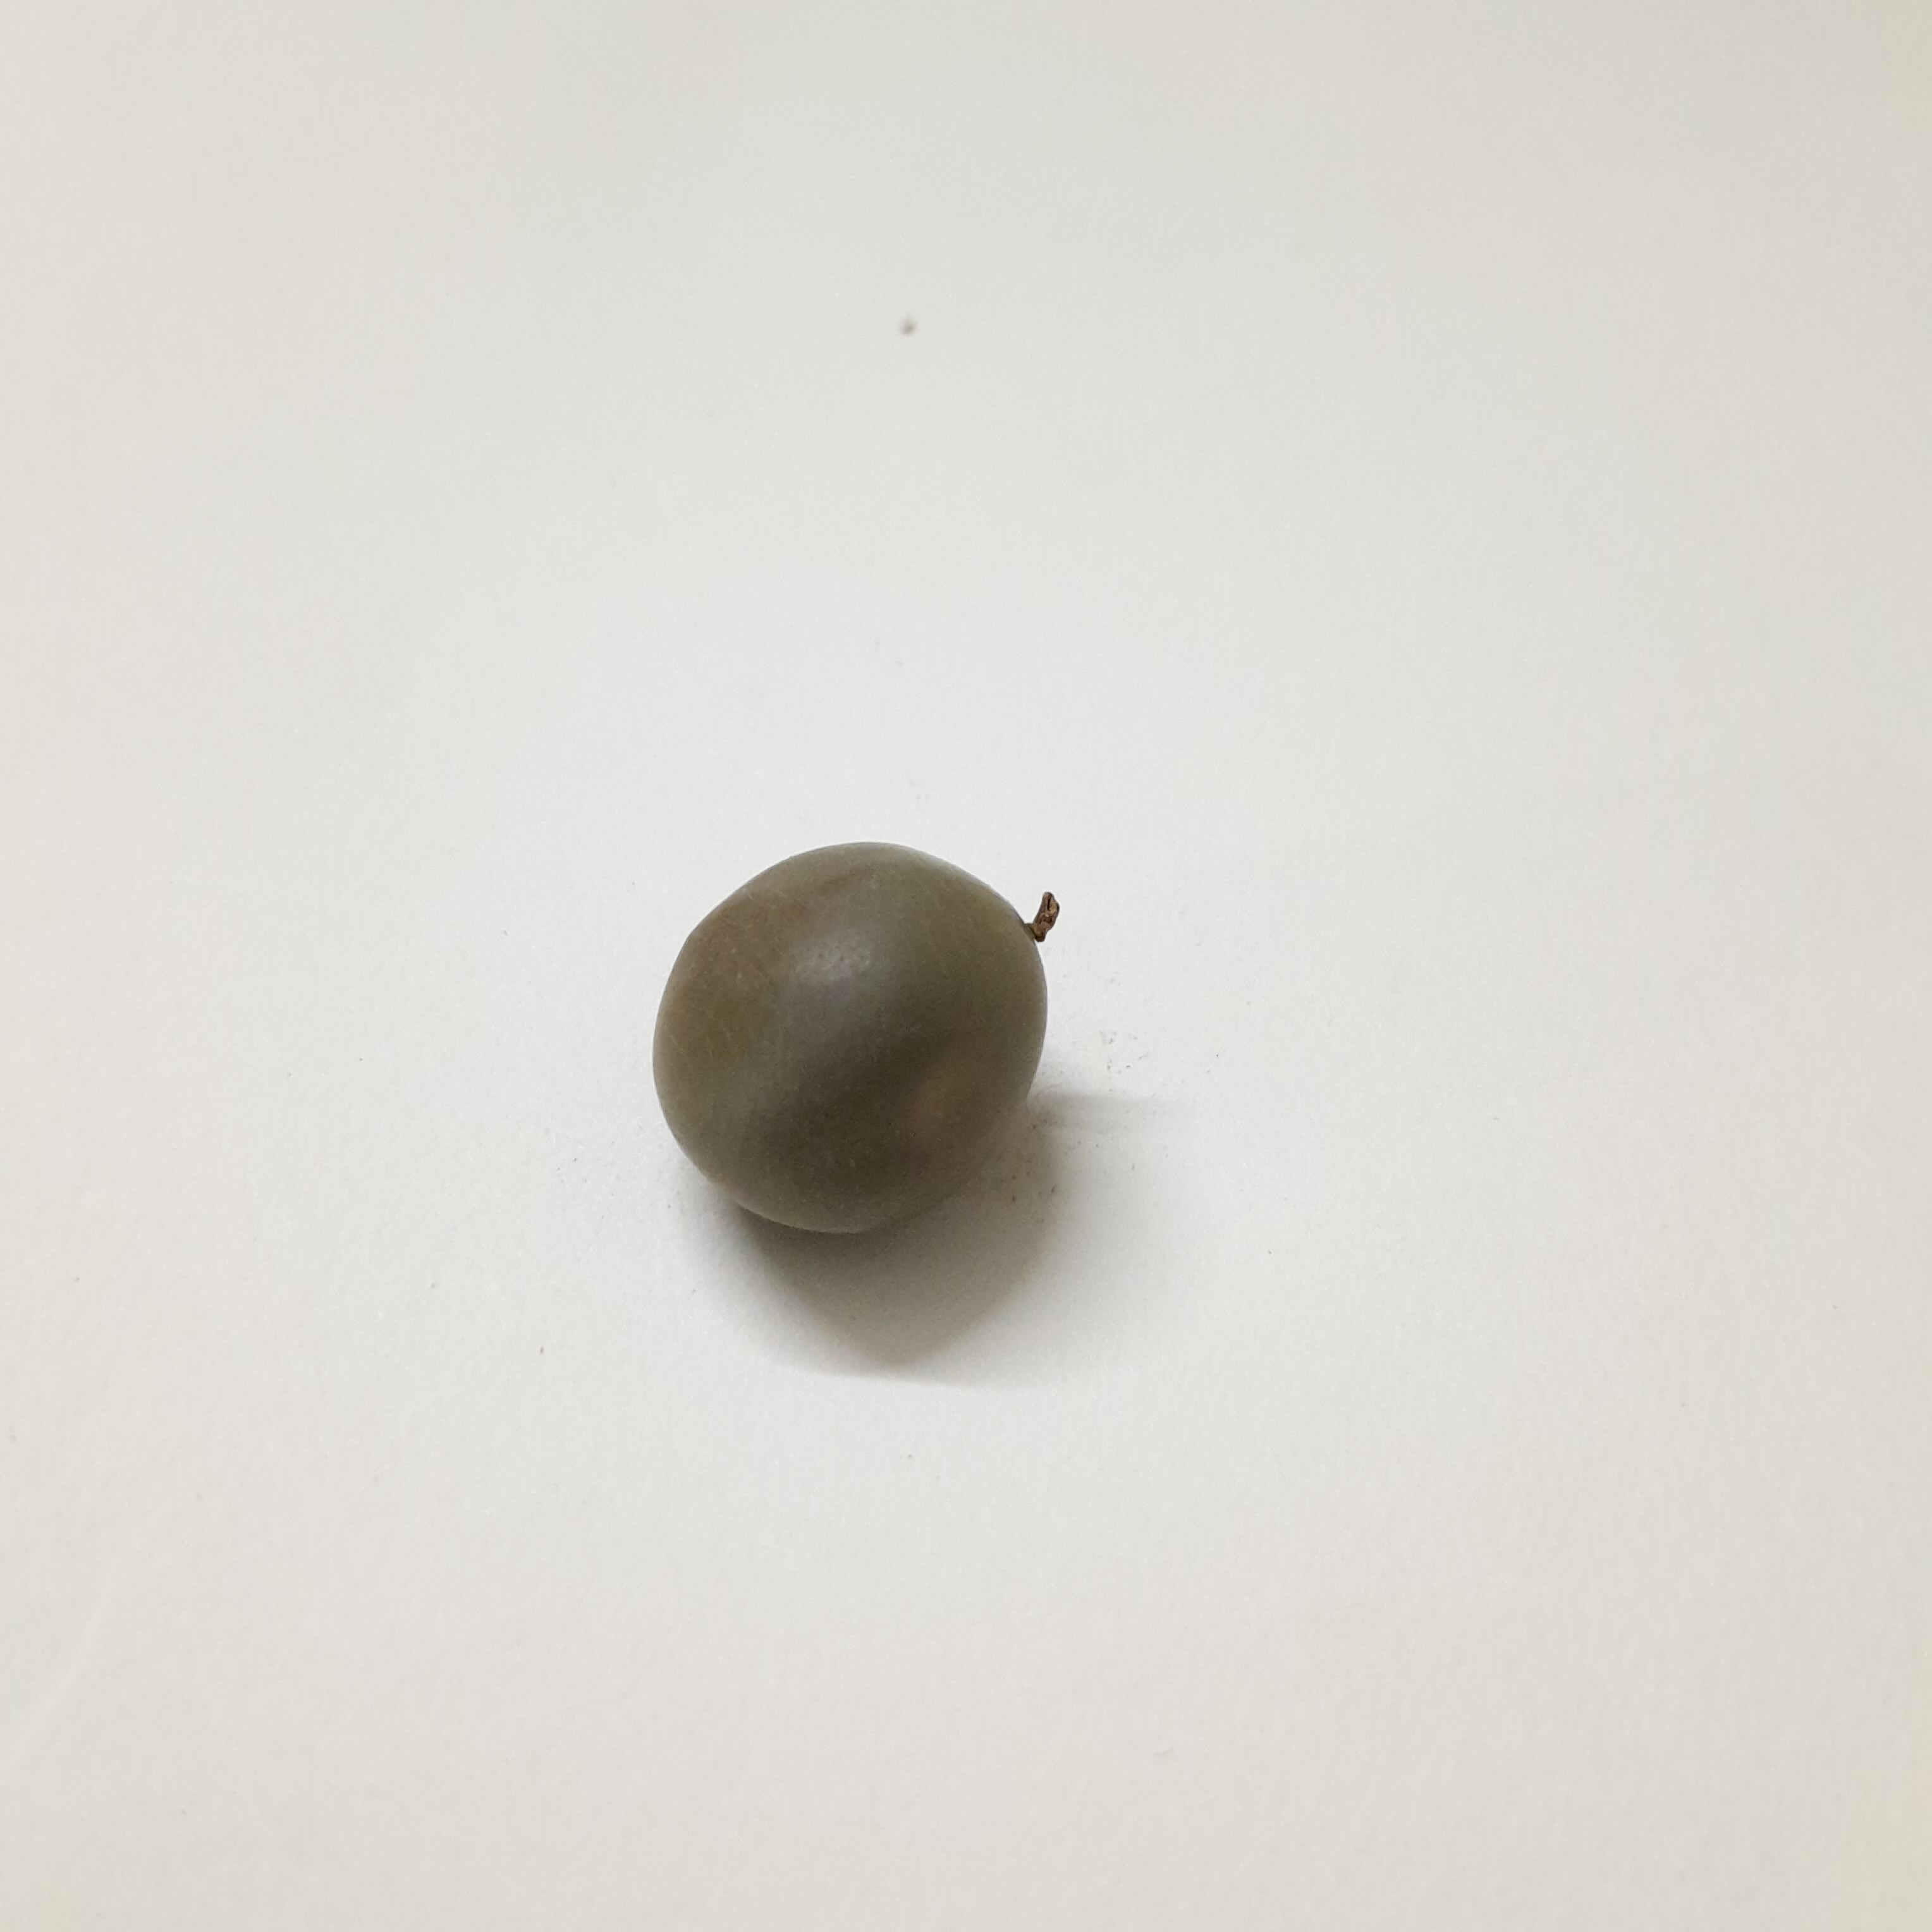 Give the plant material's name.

sagargota
